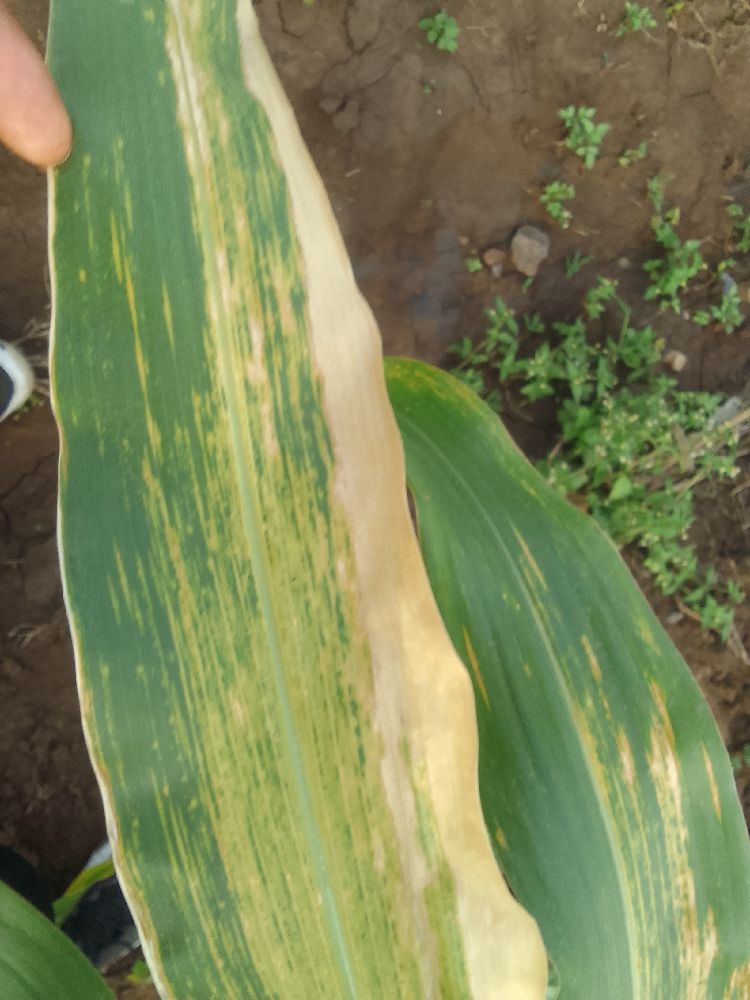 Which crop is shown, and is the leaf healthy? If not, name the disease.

maize, maize lethal necrosis
